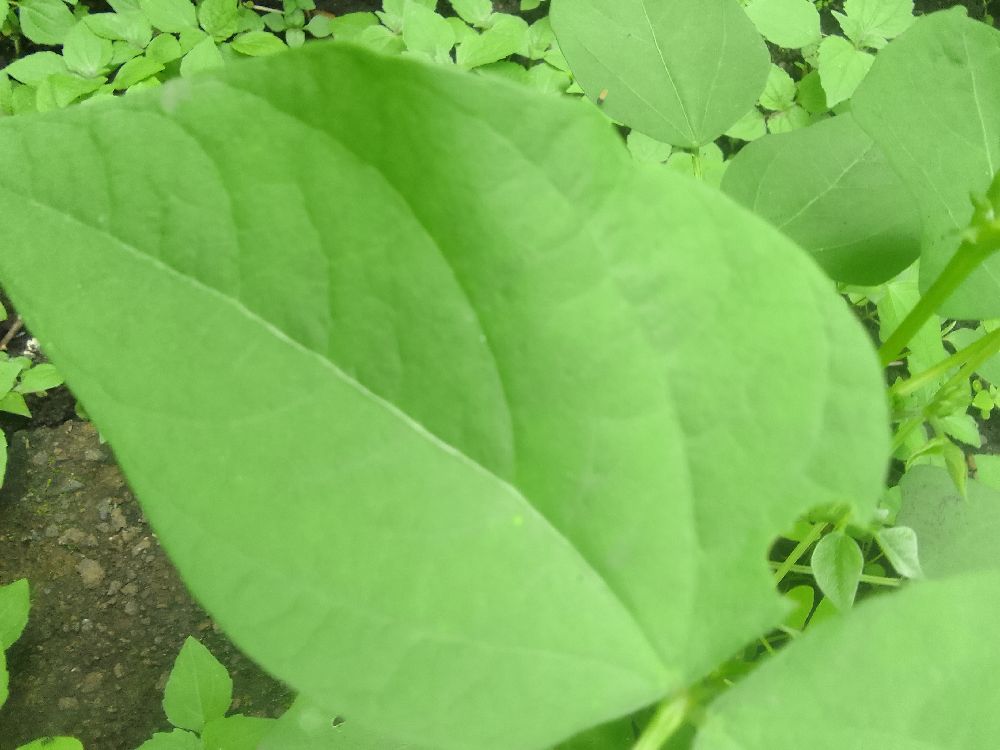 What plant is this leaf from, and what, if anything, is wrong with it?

common bean, healthy
